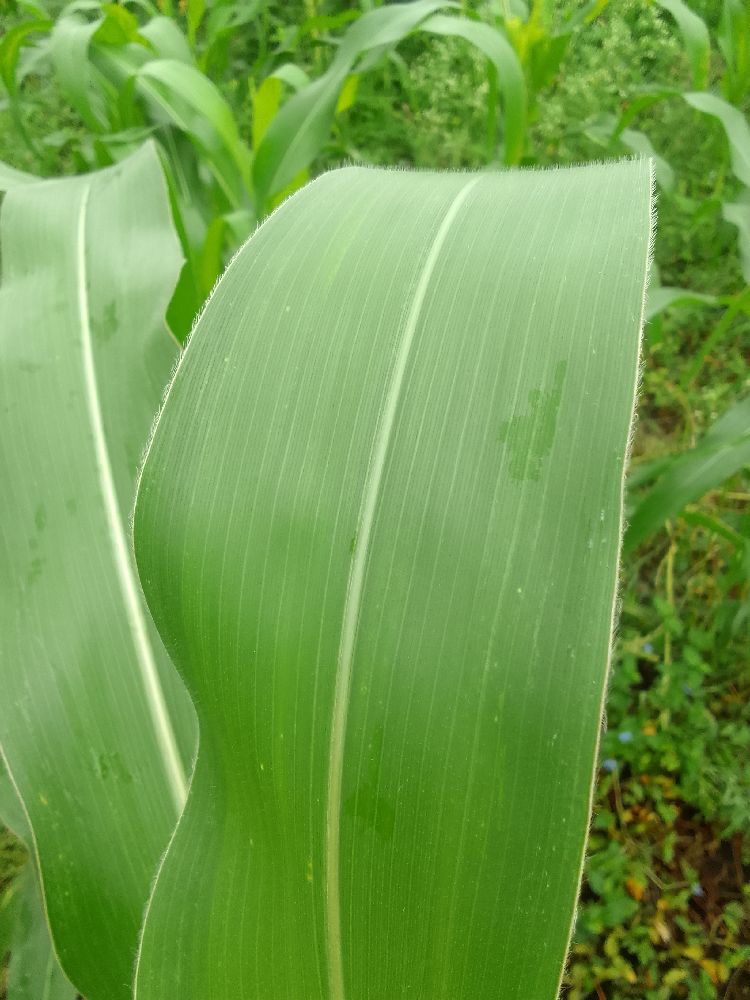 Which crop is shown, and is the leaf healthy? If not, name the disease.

maize, healthy
